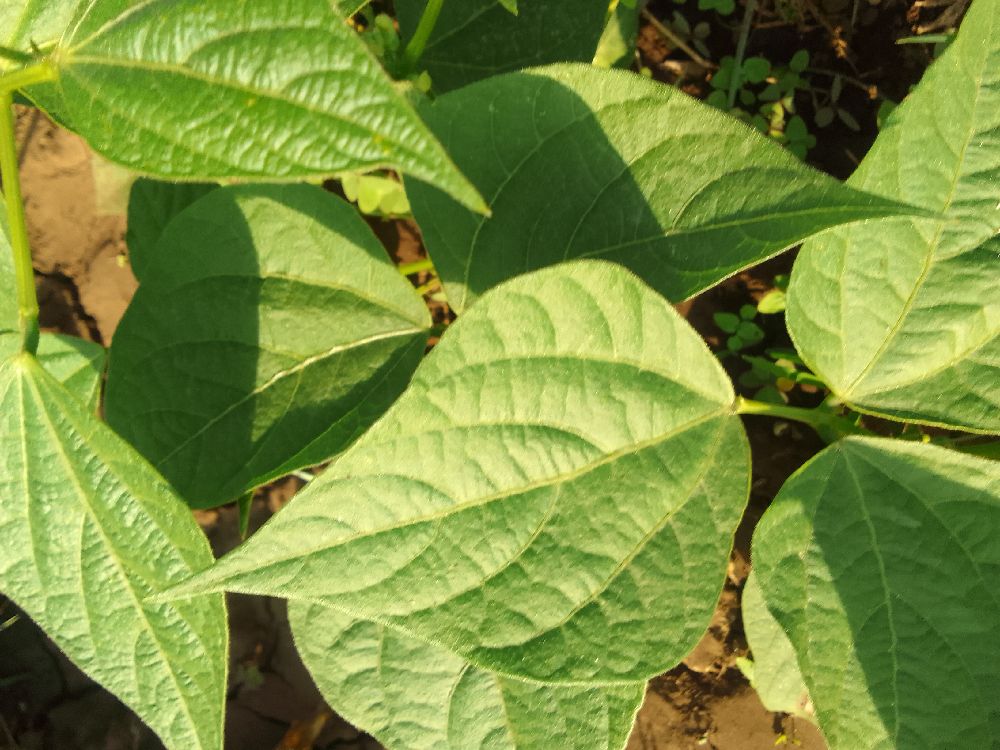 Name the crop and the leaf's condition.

common bean, healthy
